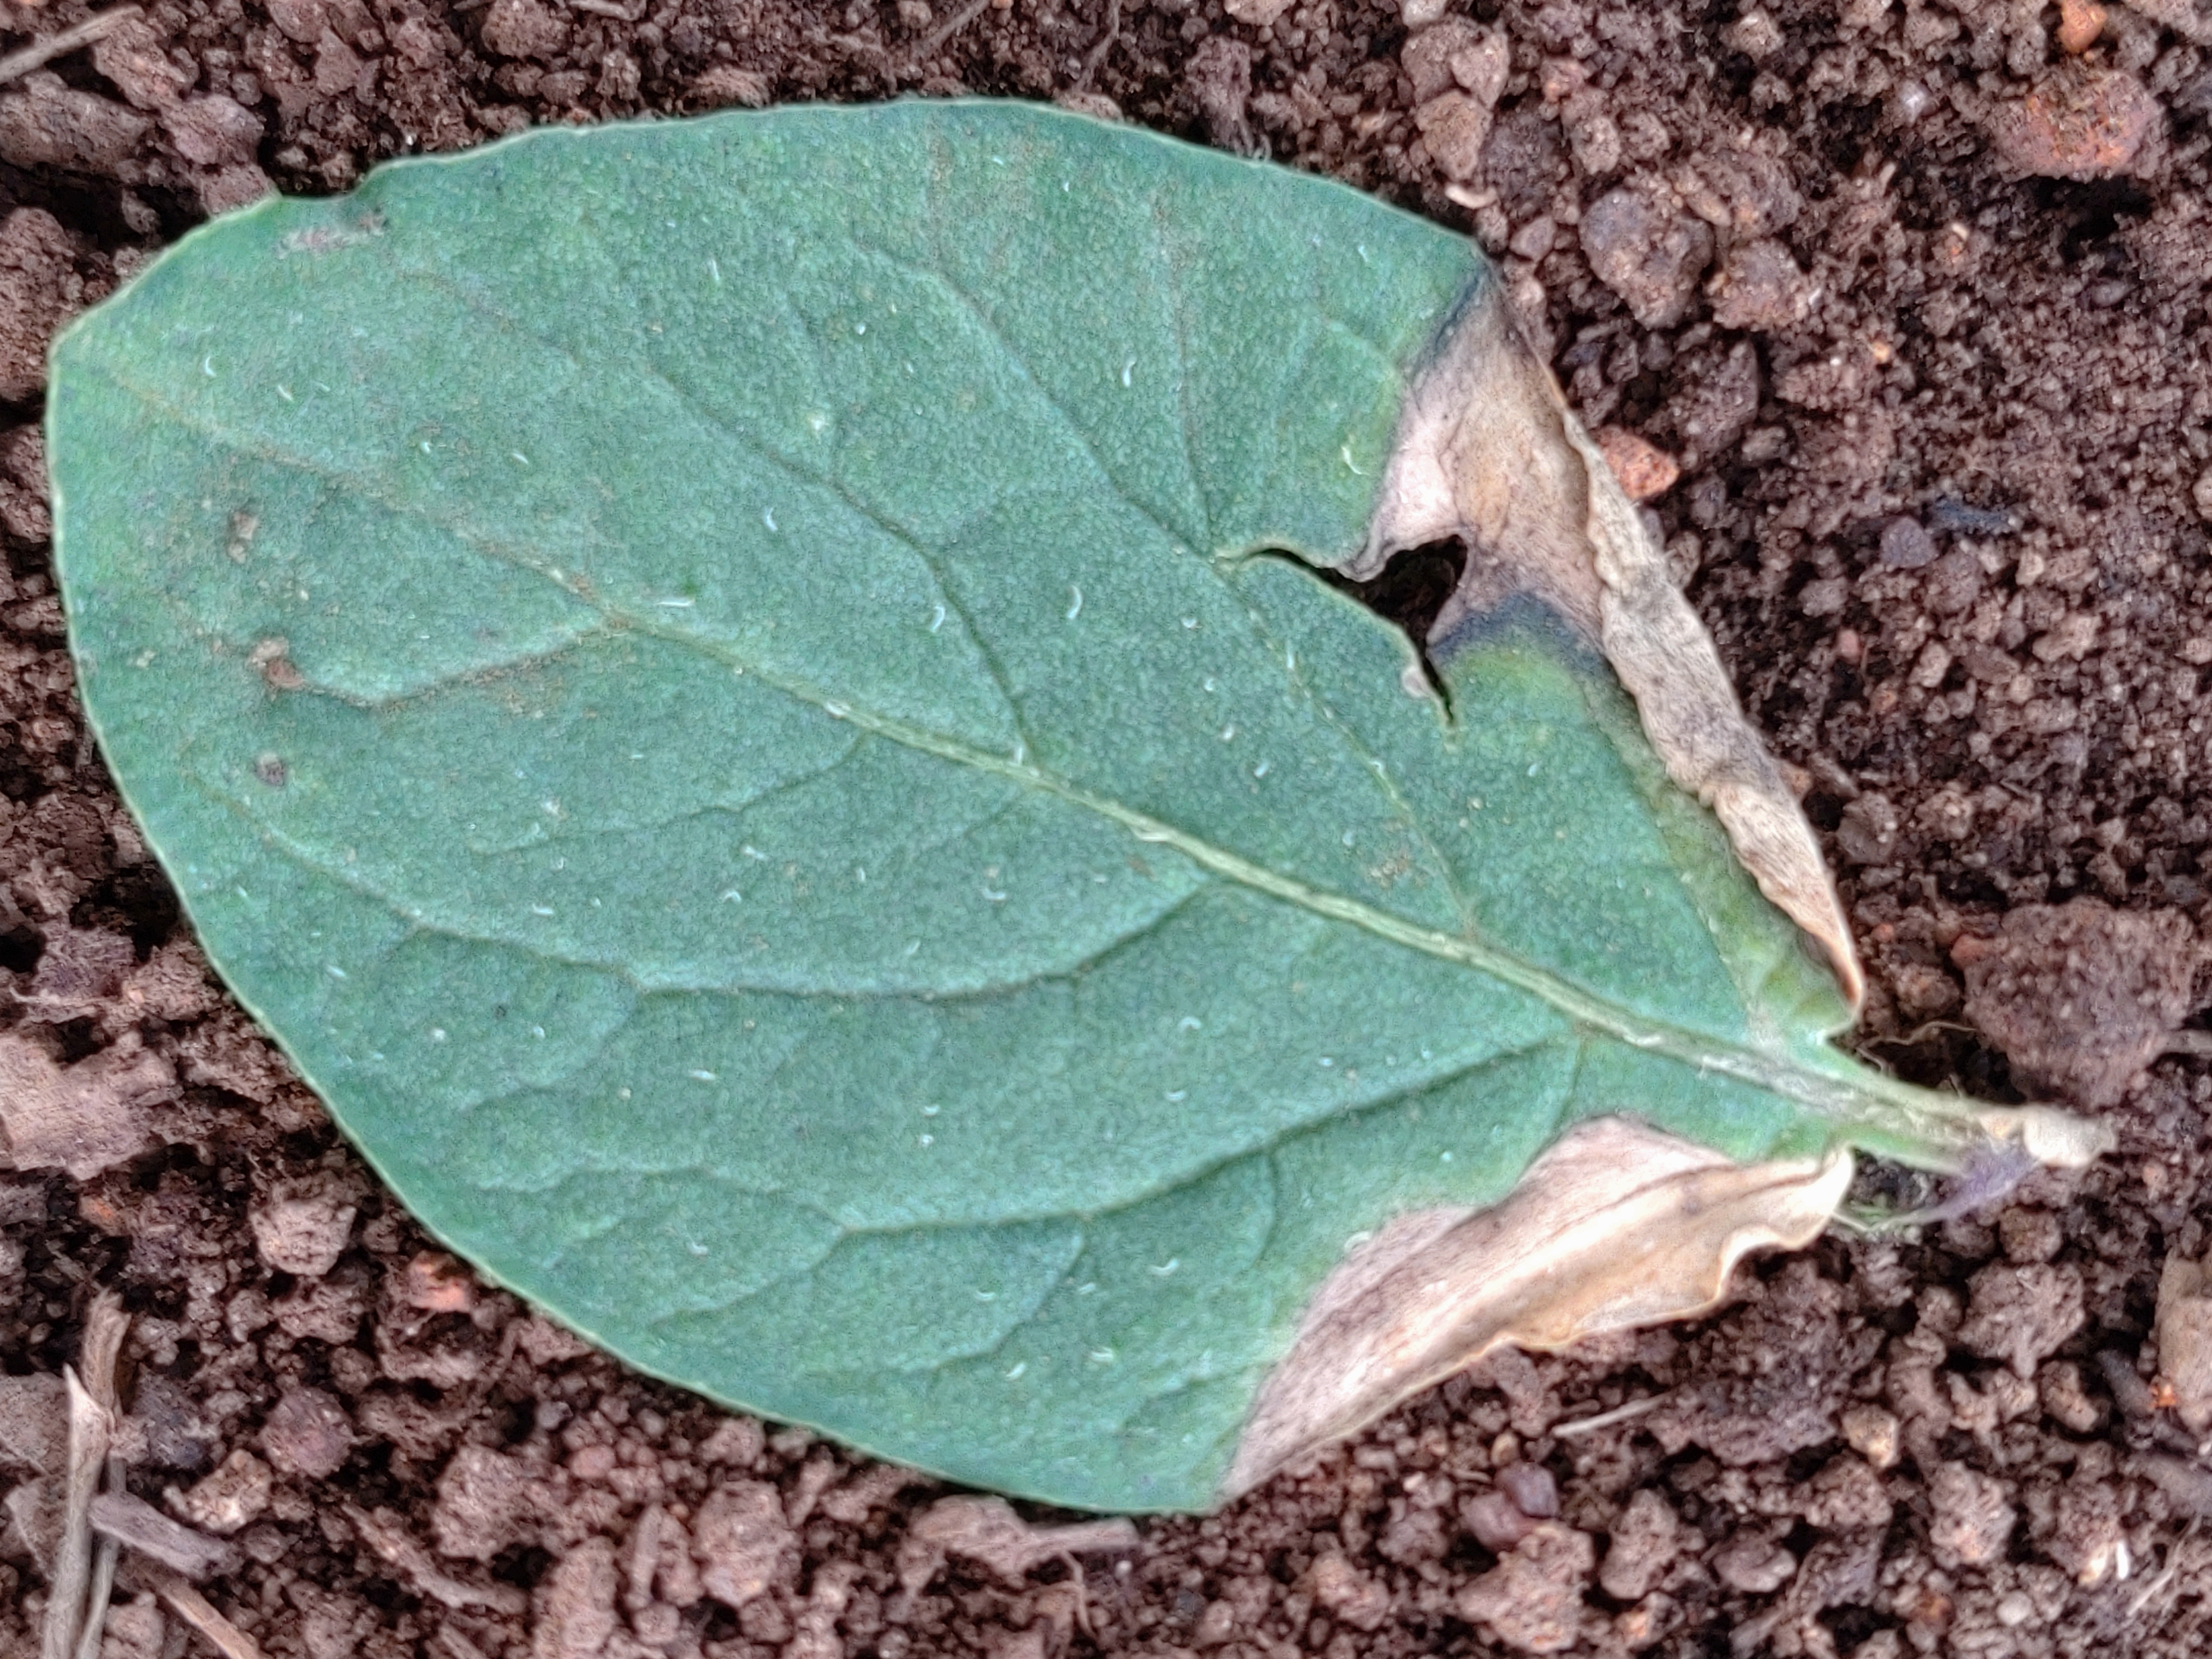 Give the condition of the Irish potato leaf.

early blight
